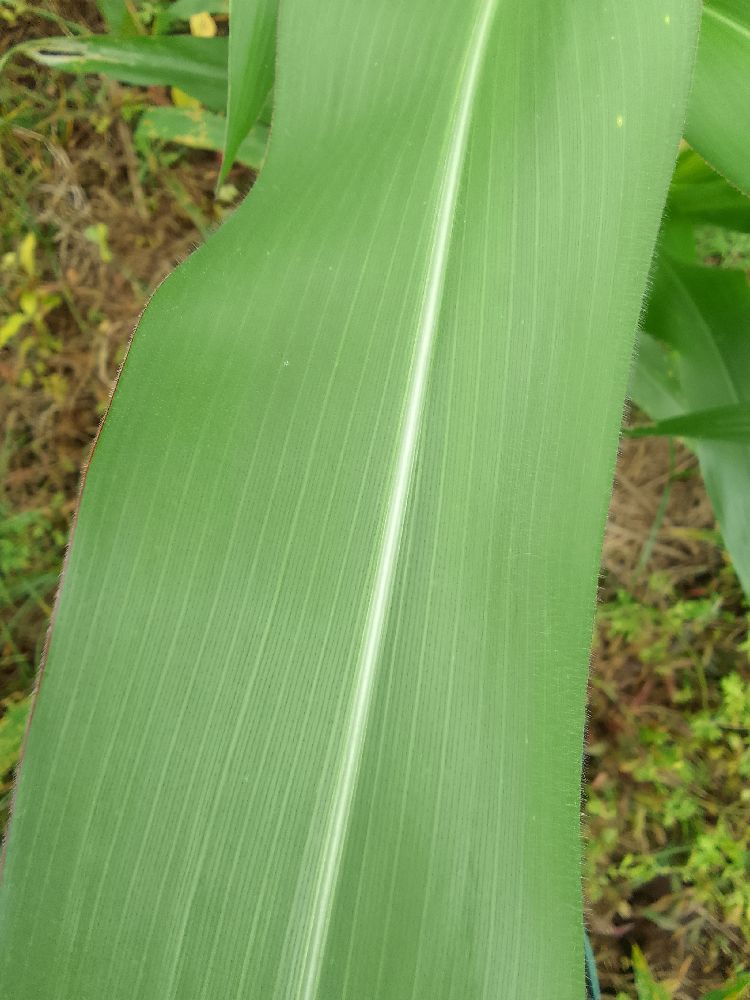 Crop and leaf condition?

maize, healthy
